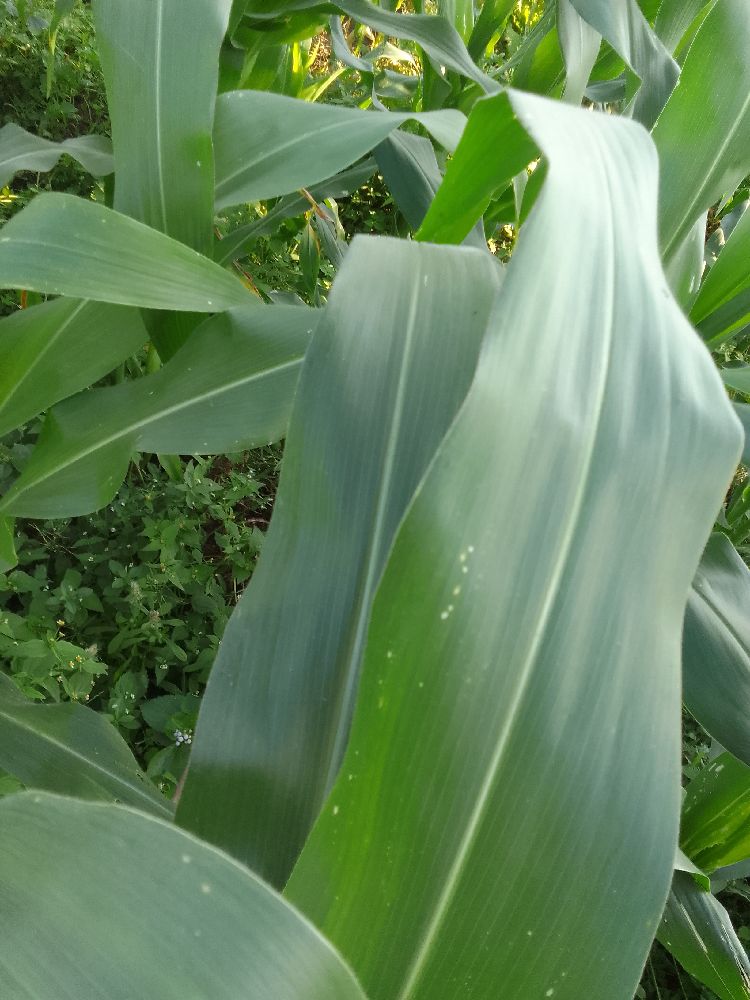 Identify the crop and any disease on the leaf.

maize, healthy
